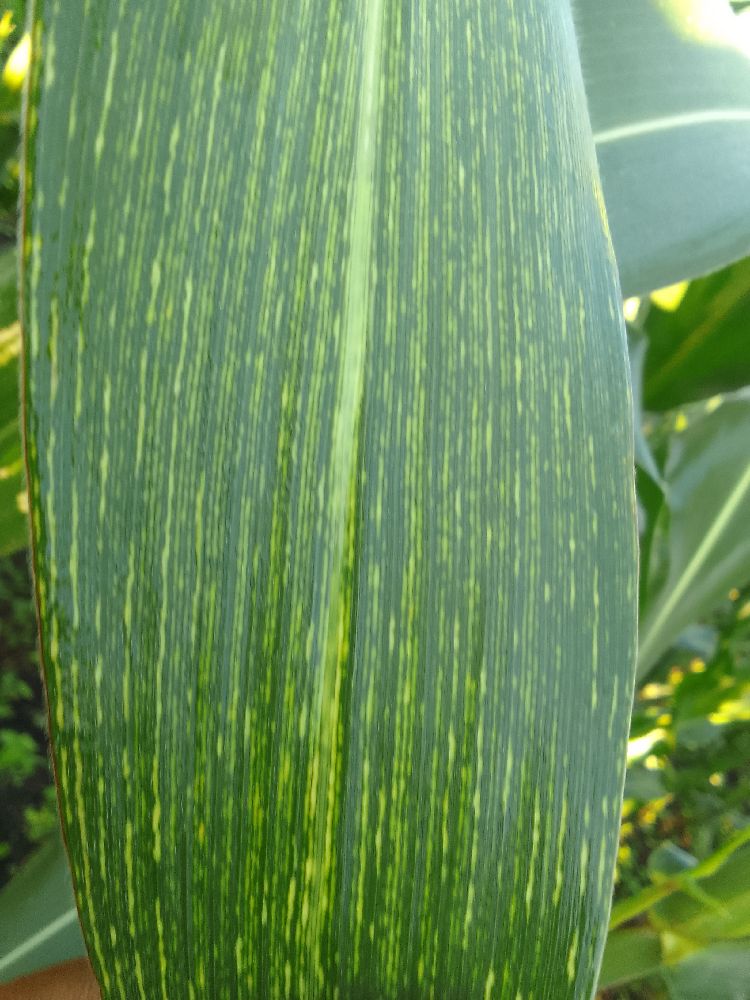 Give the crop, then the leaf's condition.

maize, maize streak virus
